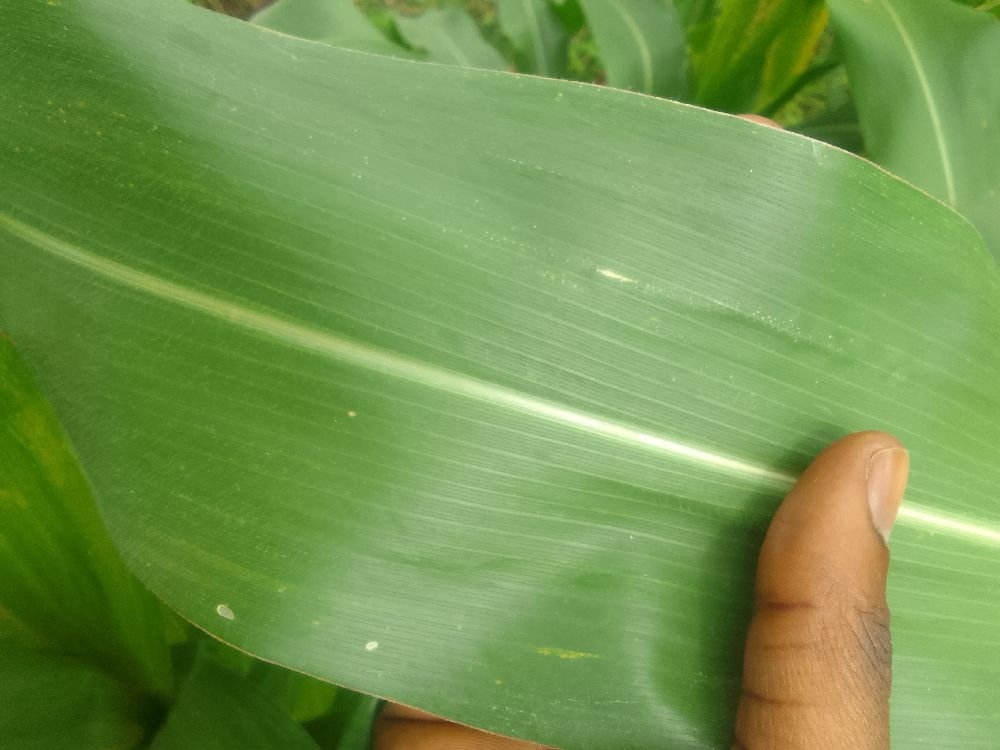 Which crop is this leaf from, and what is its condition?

maize, healthy
